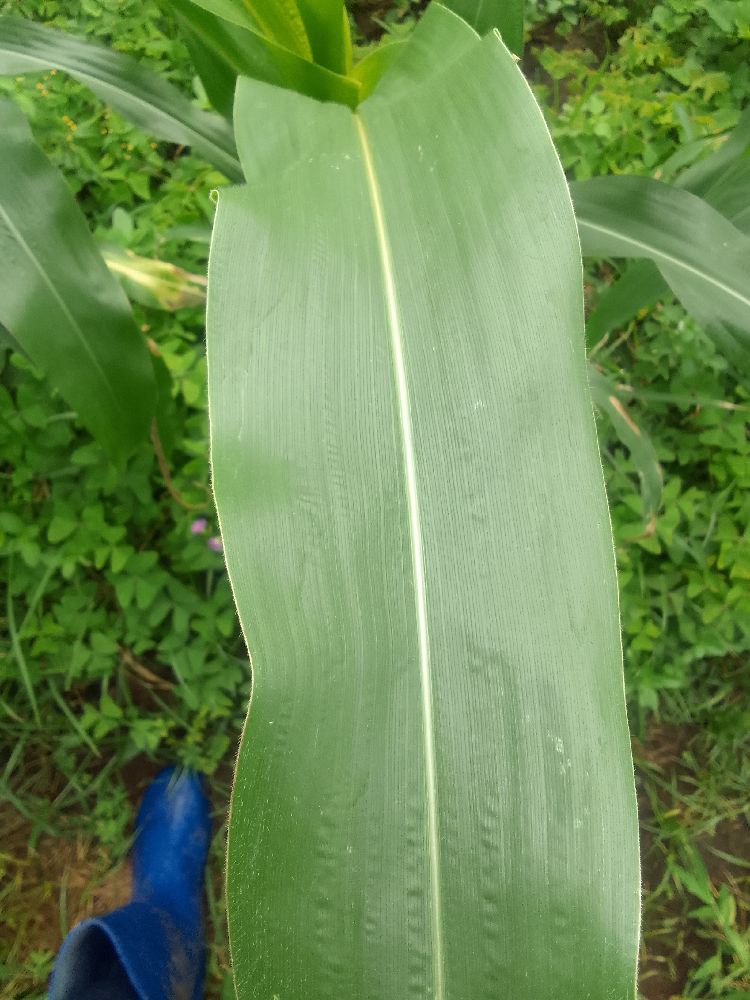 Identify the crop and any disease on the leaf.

maize, healthy
